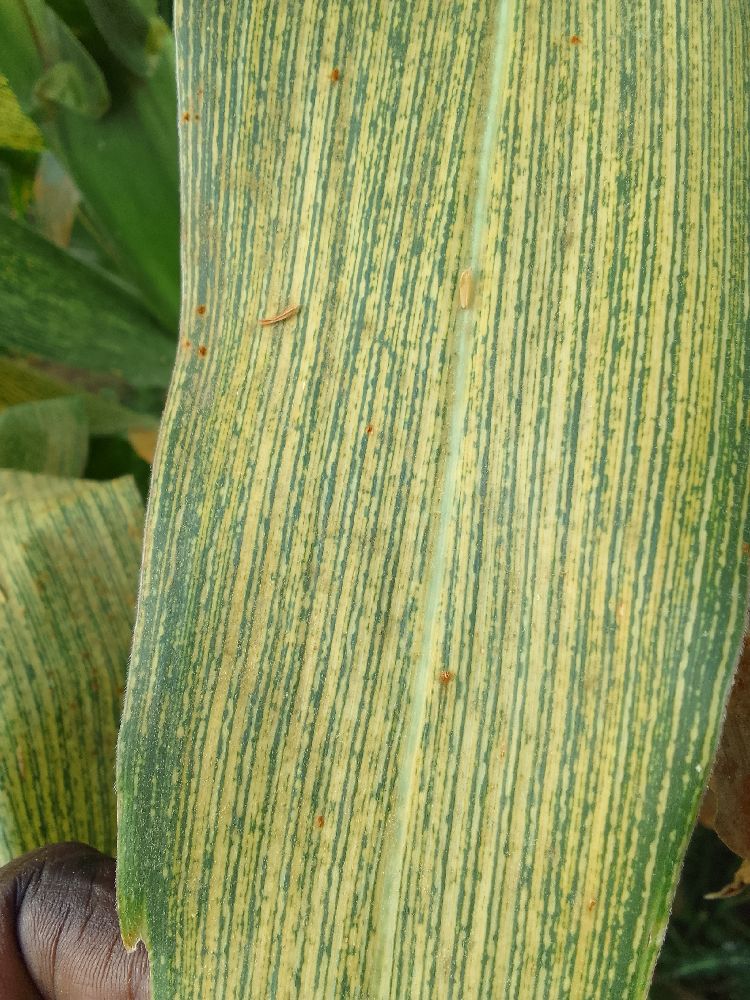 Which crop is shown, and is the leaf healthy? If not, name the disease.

maize, maize streak virus
